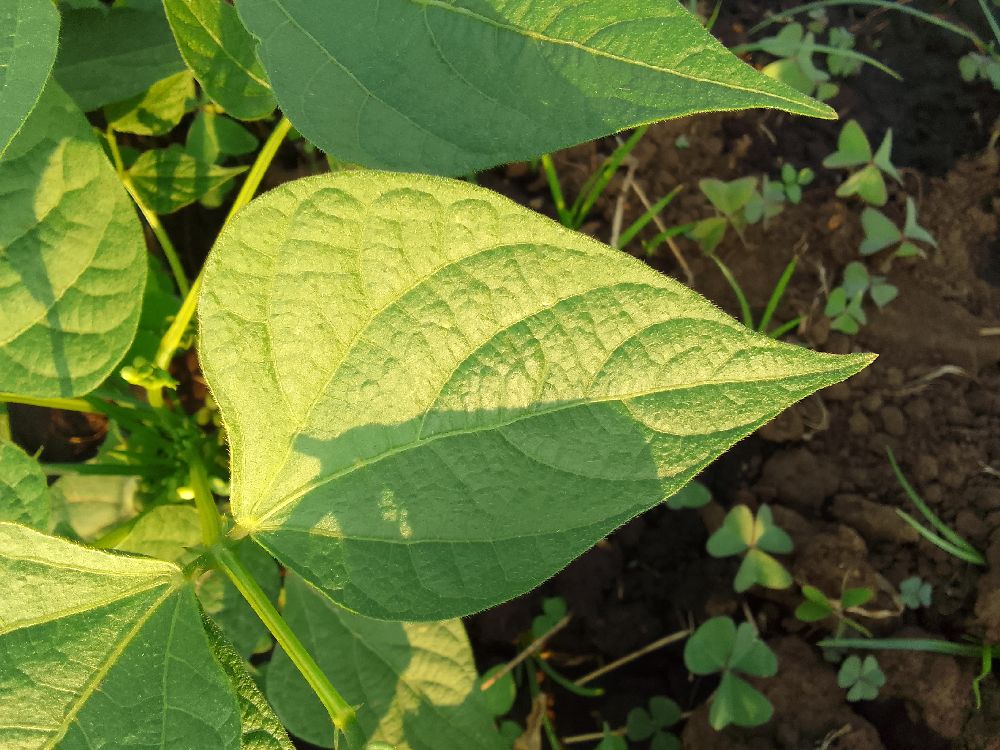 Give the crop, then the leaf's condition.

common bean, healthy
